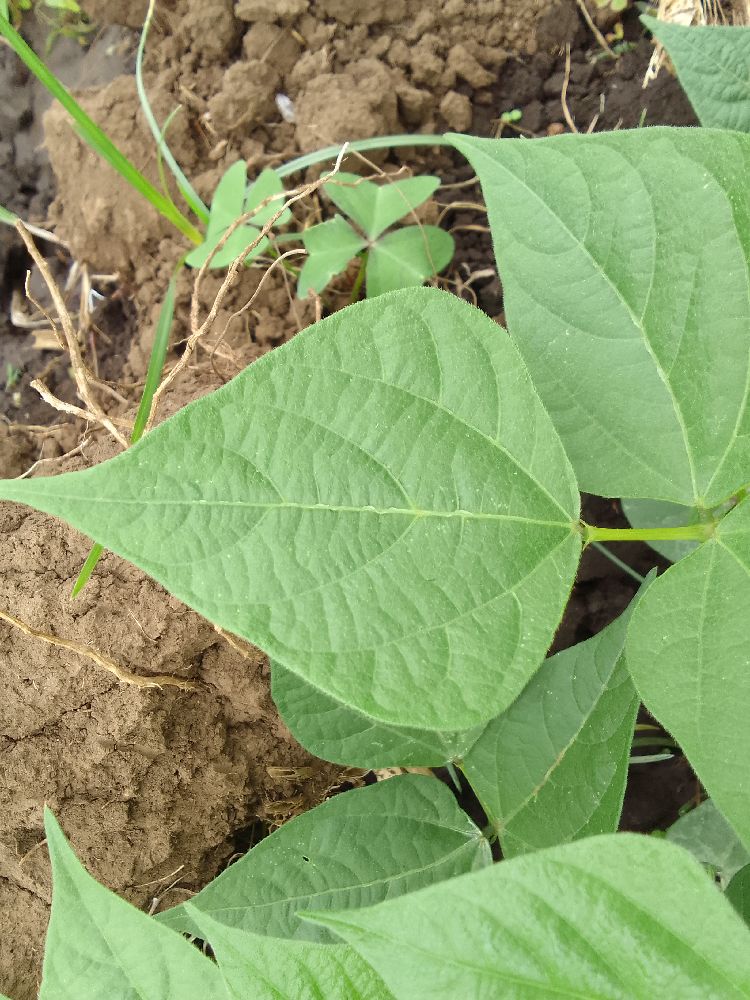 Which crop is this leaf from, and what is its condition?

common bean, healthy
